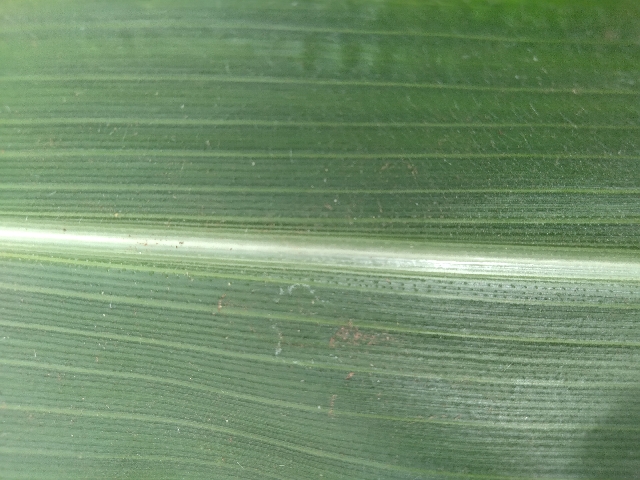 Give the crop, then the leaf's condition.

maize, healthy
